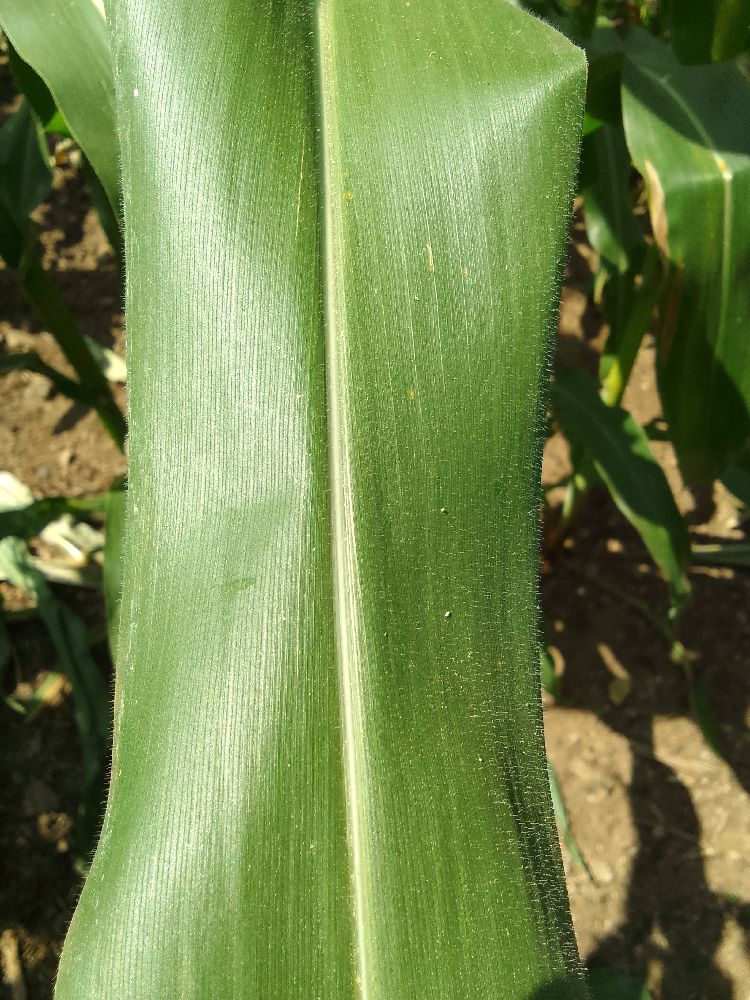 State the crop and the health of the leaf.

maize, healthy
